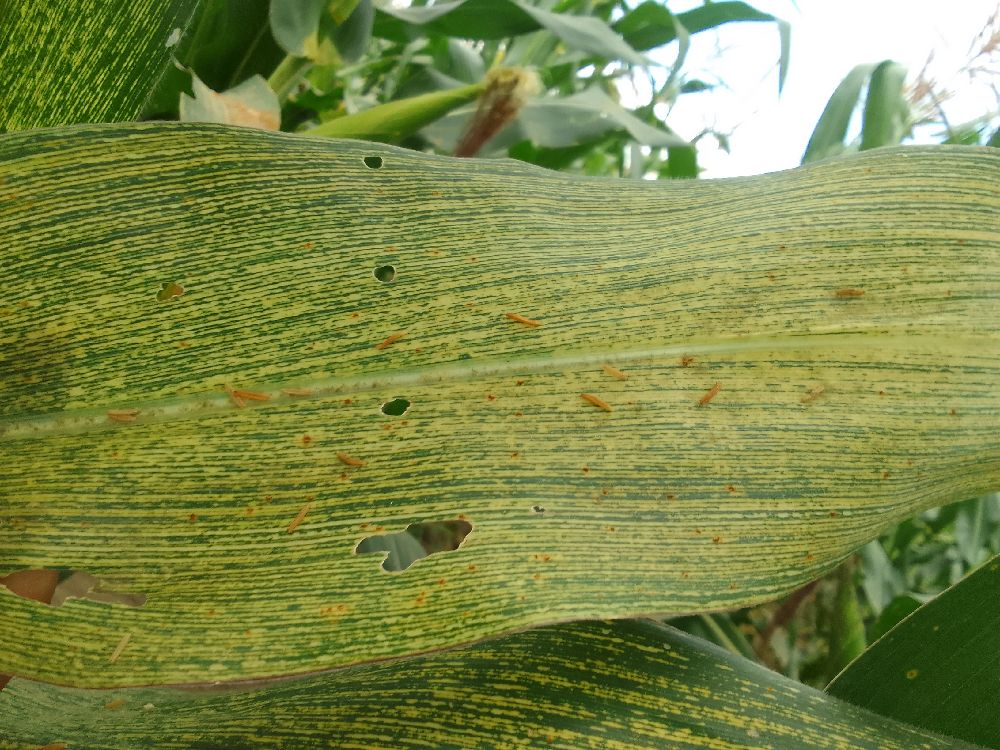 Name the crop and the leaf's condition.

maize, maize streak virus
